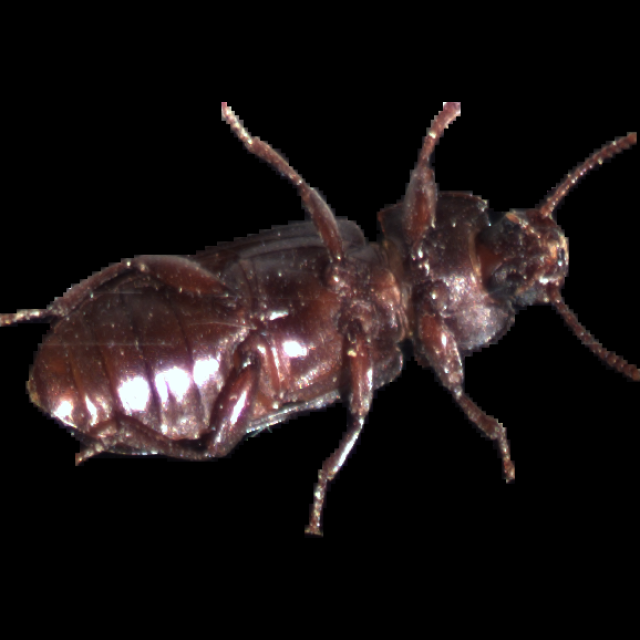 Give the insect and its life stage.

mealworm beetle
